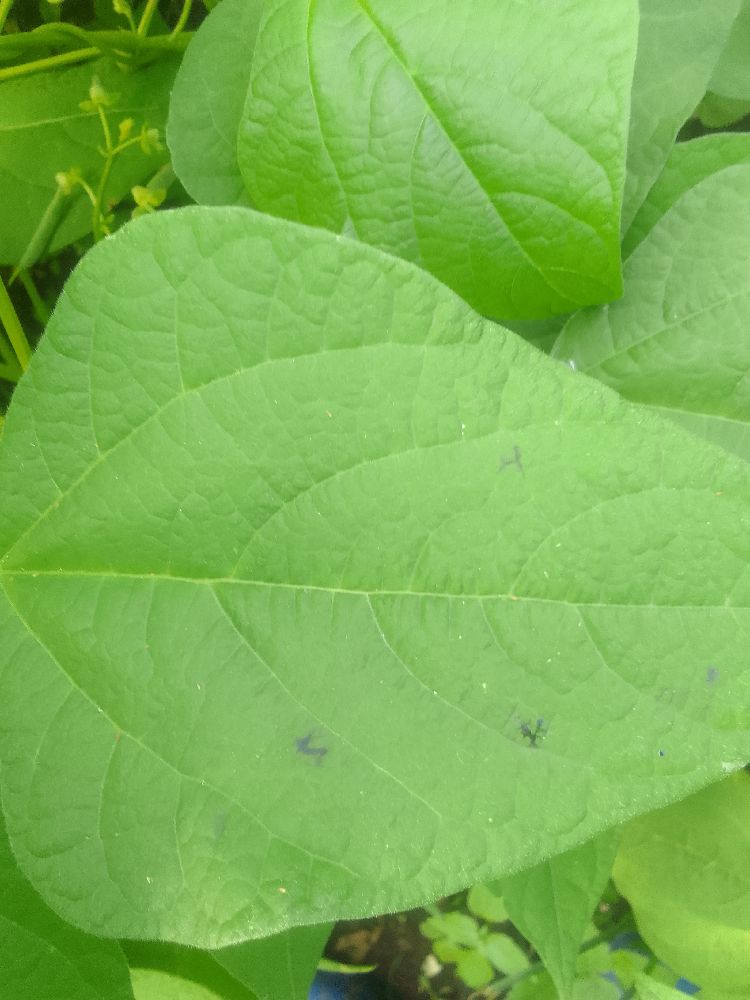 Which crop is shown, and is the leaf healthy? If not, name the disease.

common bean, healthy
